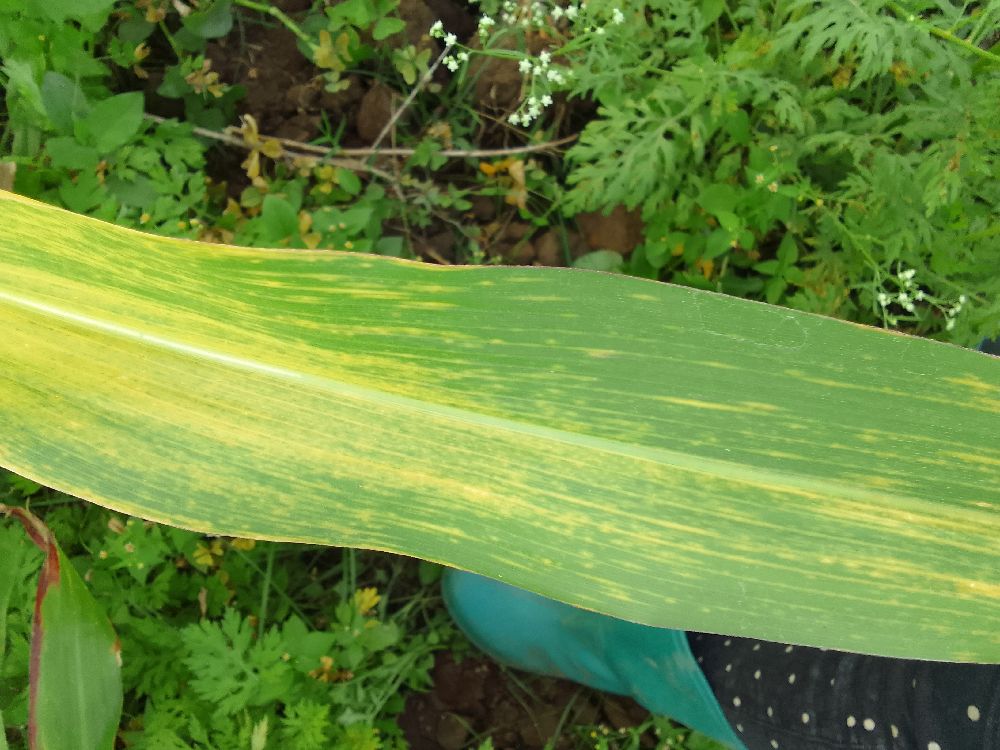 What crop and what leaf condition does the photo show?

maize, maize lethal necrosis
